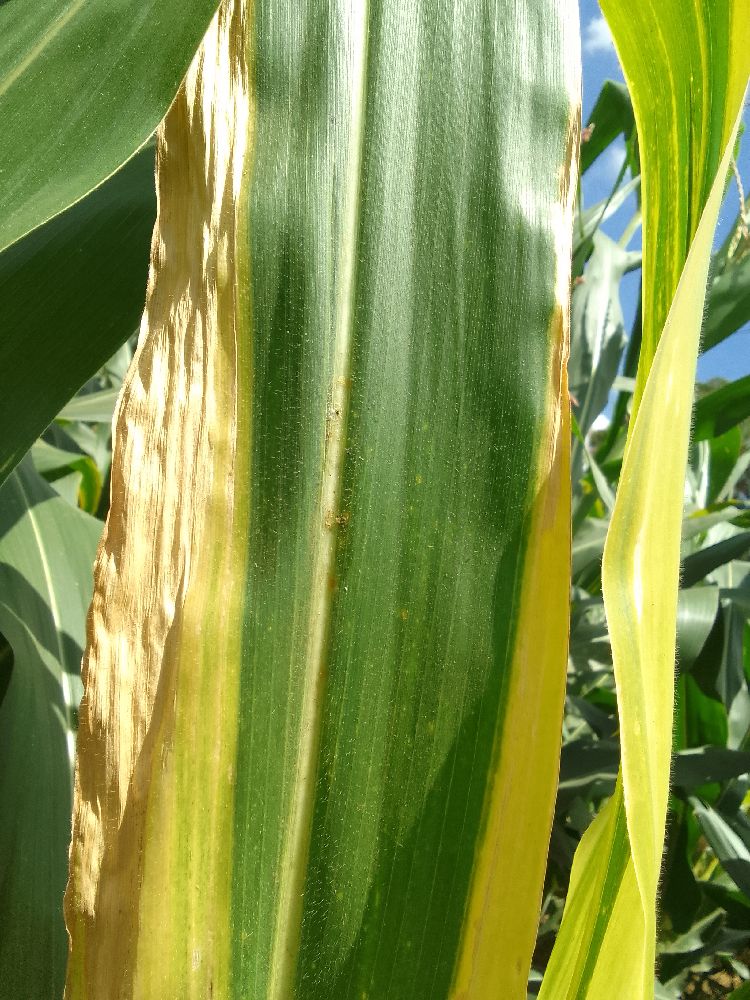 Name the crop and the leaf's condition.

maize, maize lethal necrosis
